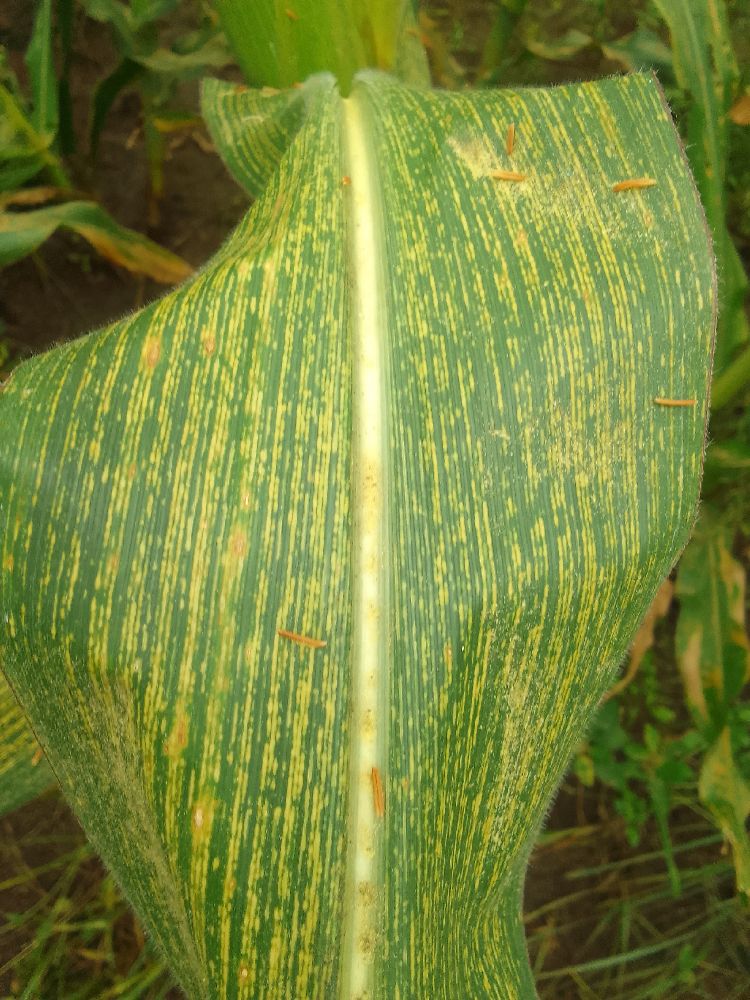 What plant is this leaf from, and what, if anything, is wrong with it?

maize, maize streak virus
